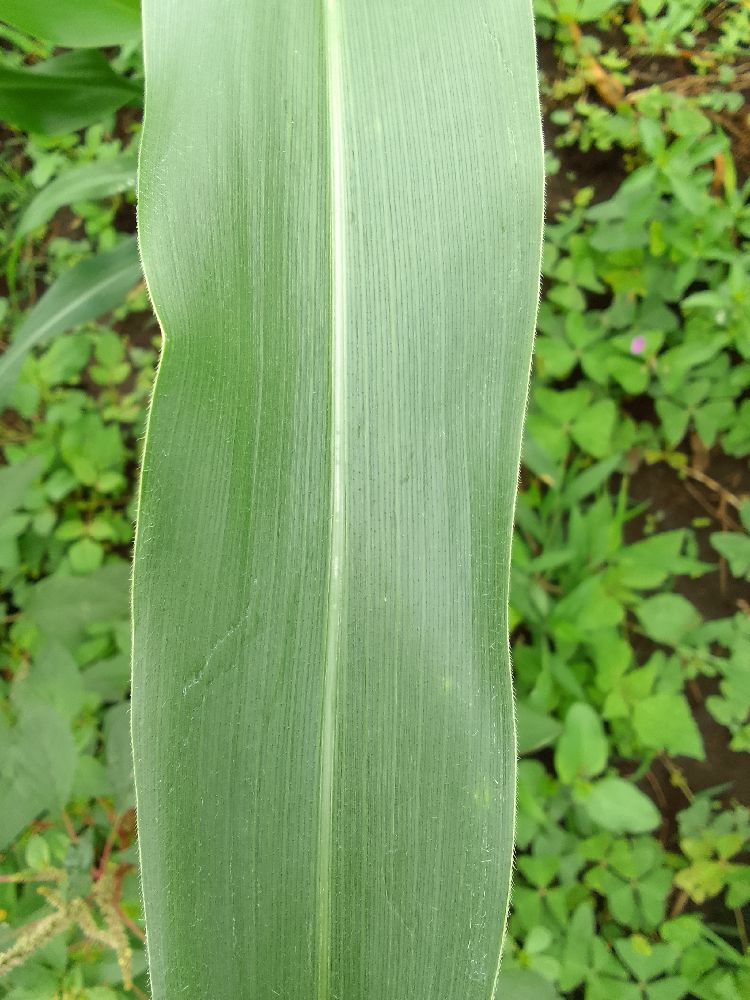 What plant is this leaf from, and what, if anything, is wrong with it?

maize, healthy
